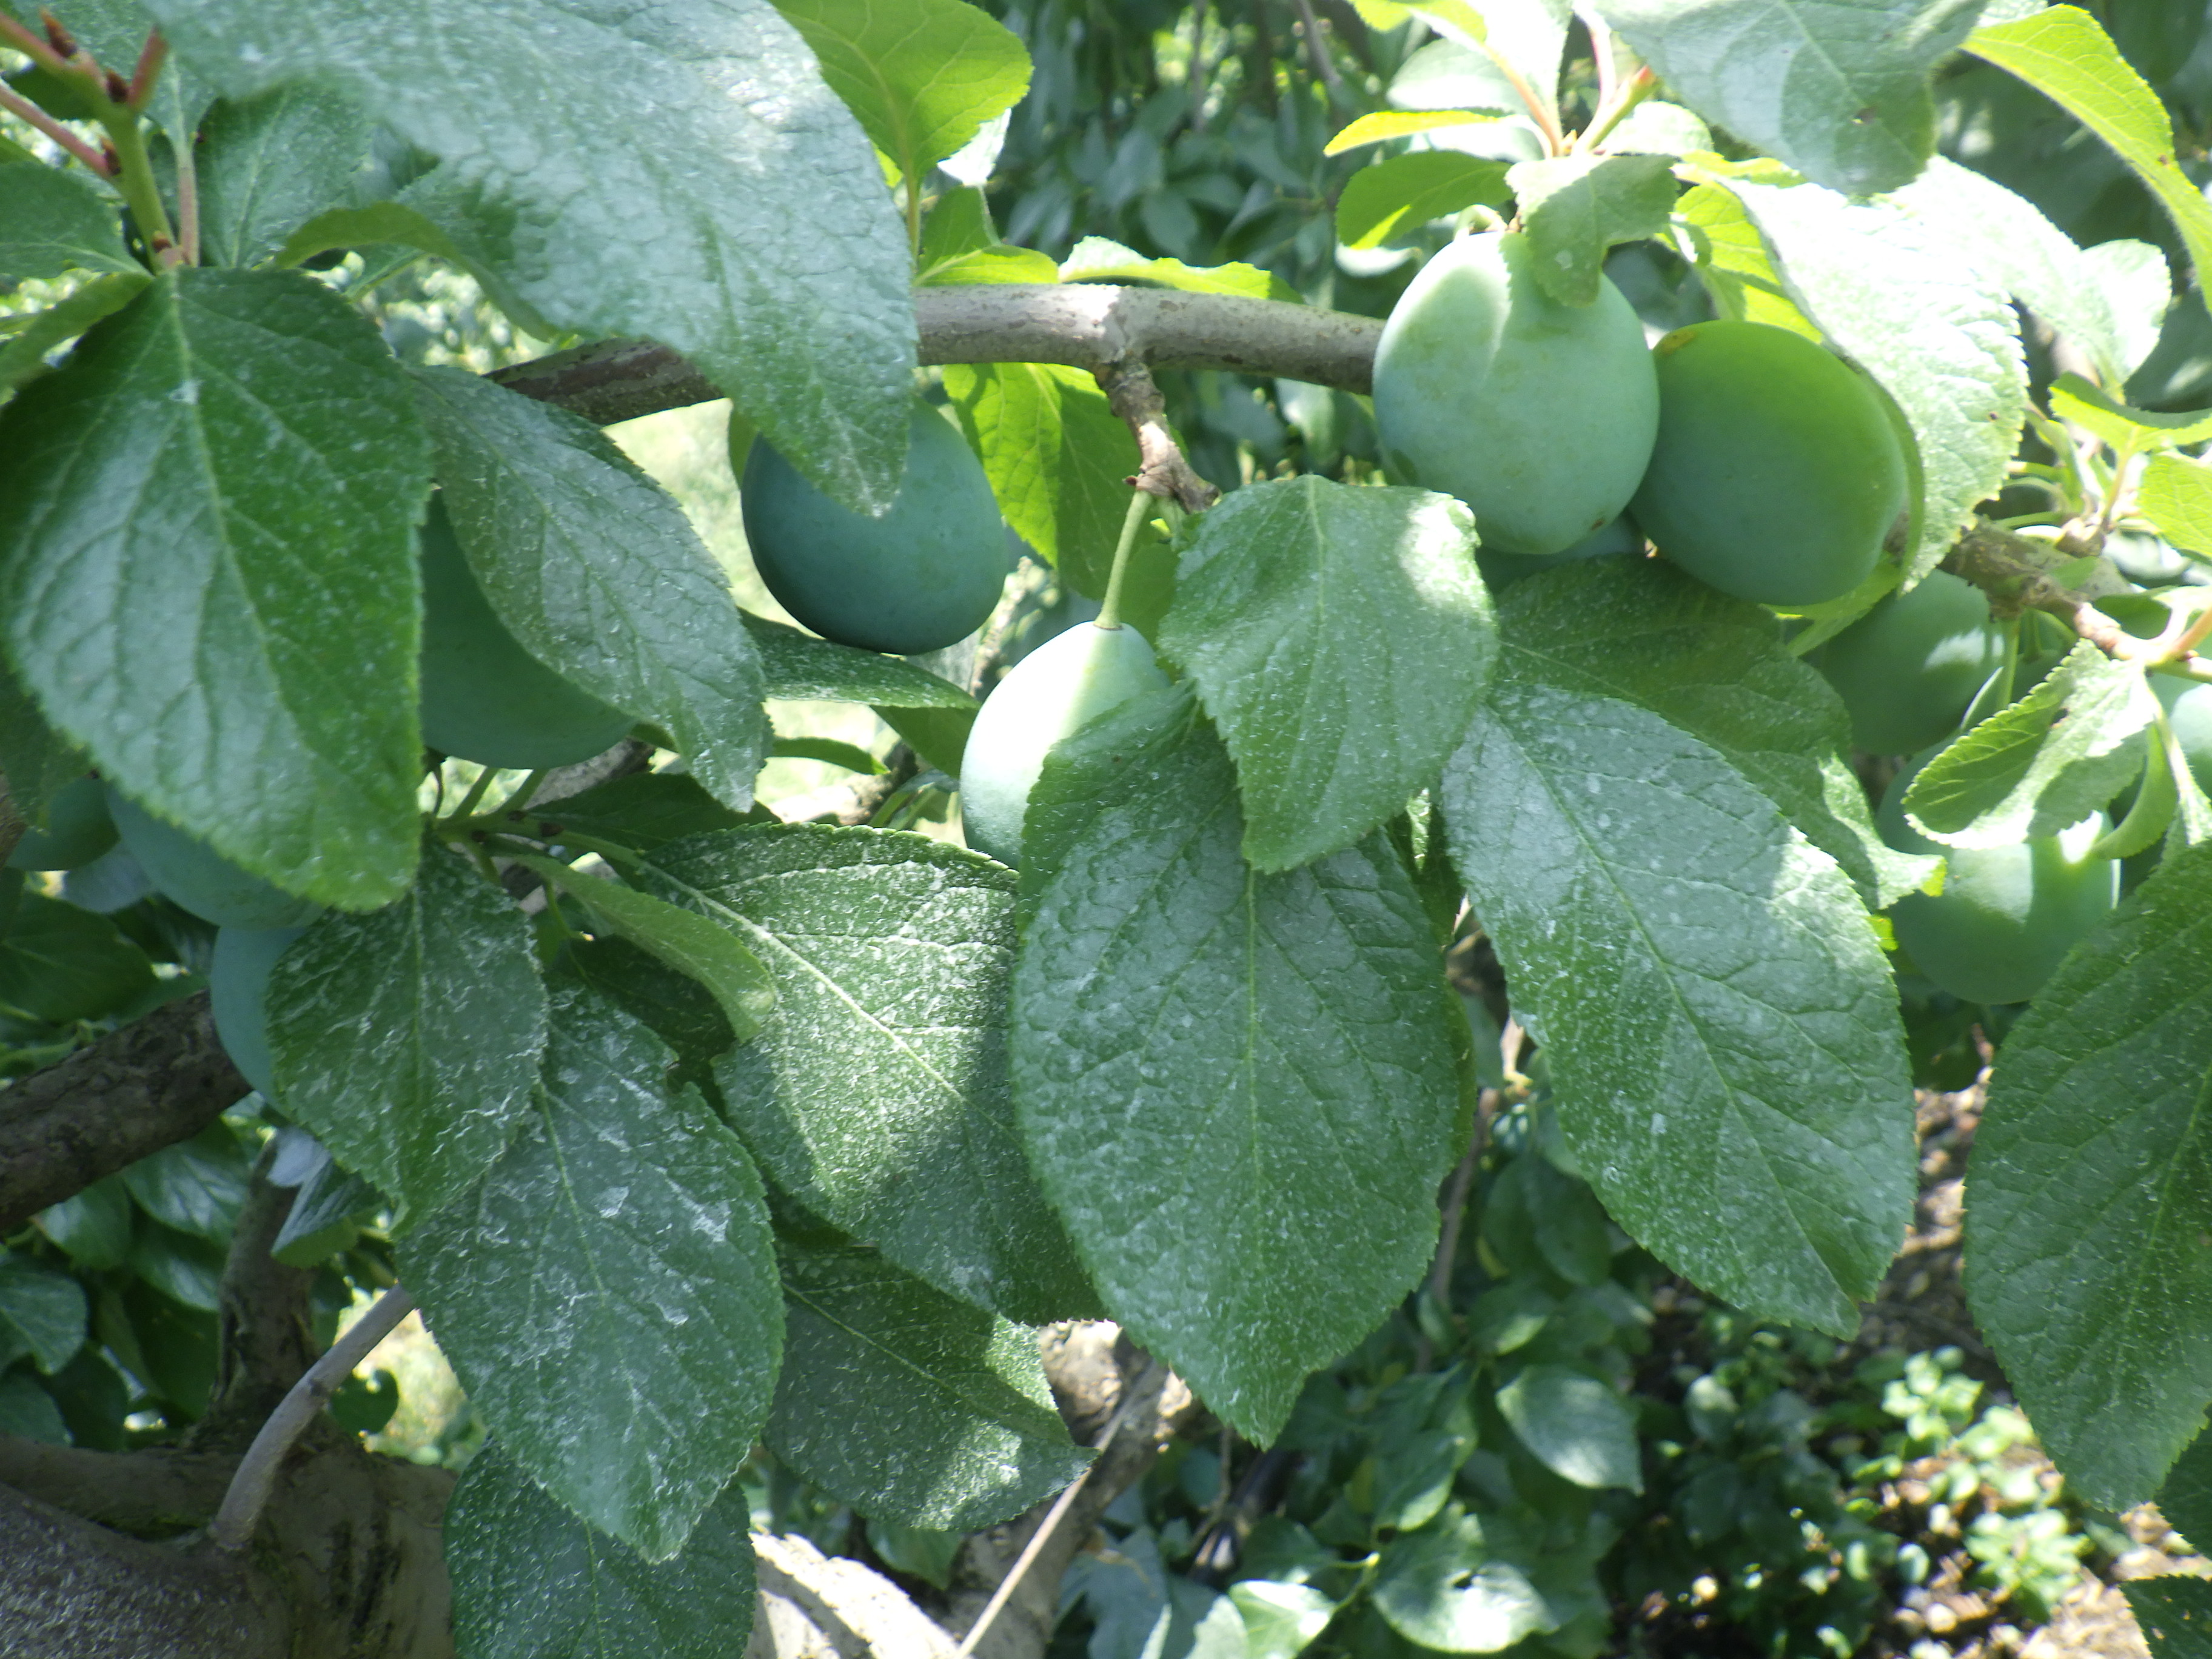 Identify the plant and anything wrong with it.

plum, healthy
